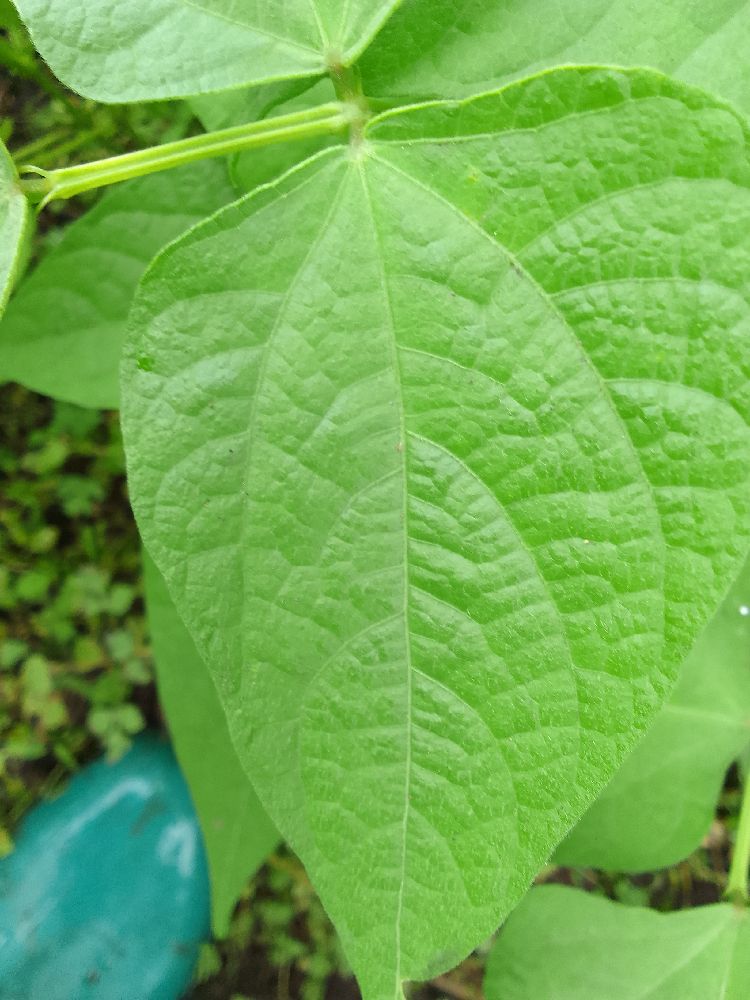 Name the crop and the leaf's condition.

common bean, healthy
